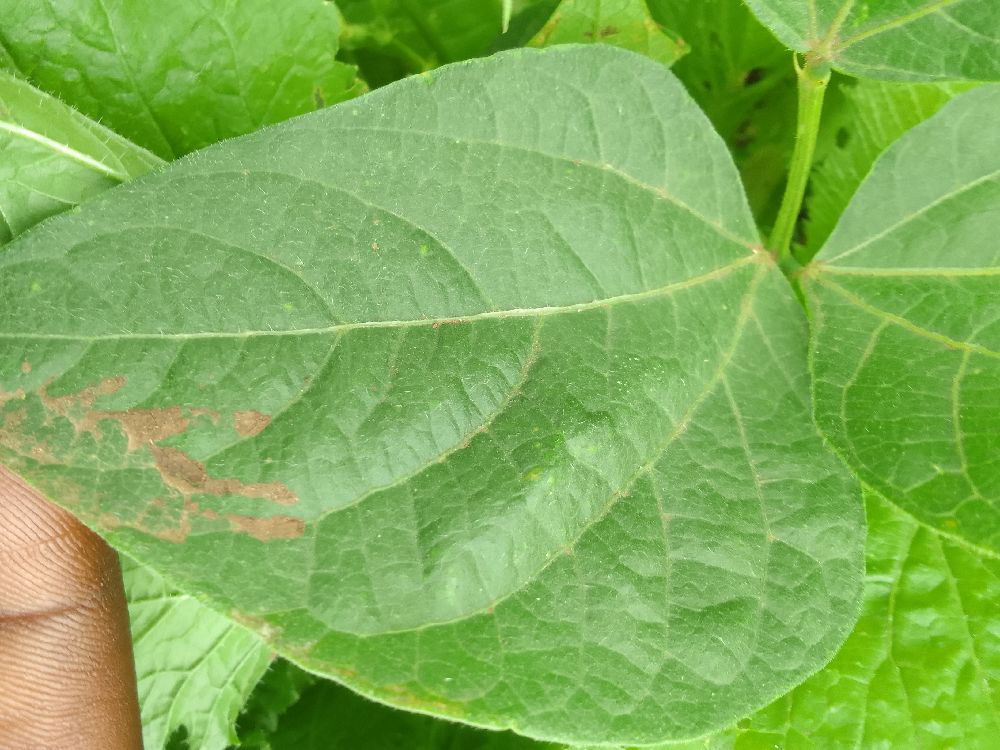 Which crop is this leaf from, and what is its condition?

common bean, healthy
